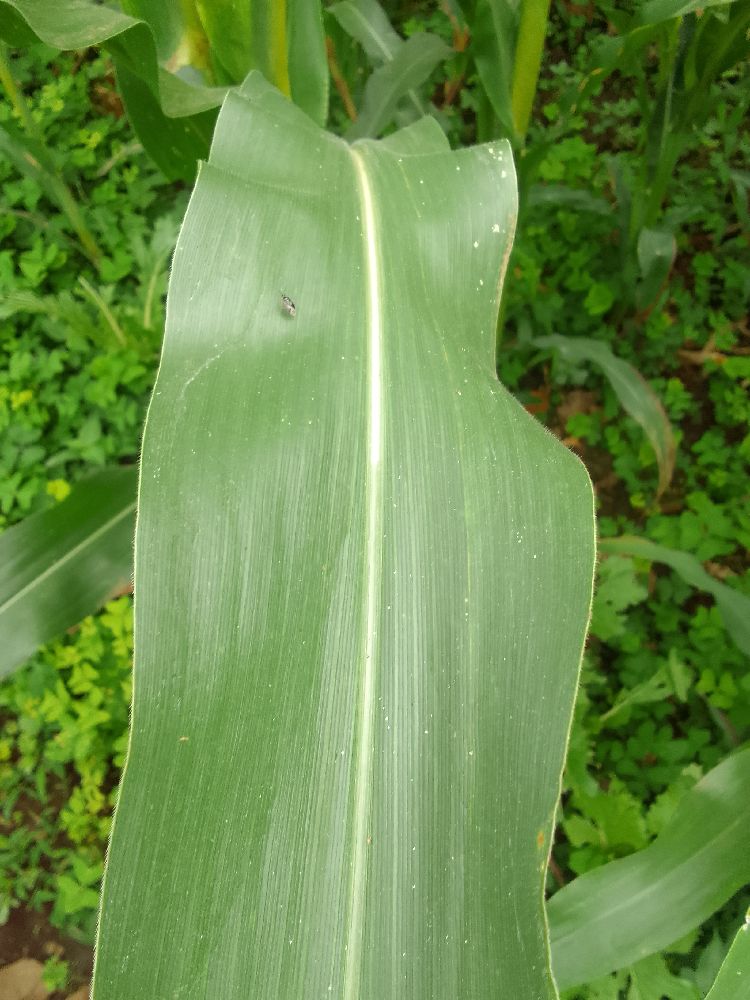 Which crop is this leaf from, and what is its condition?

maize, healthy
